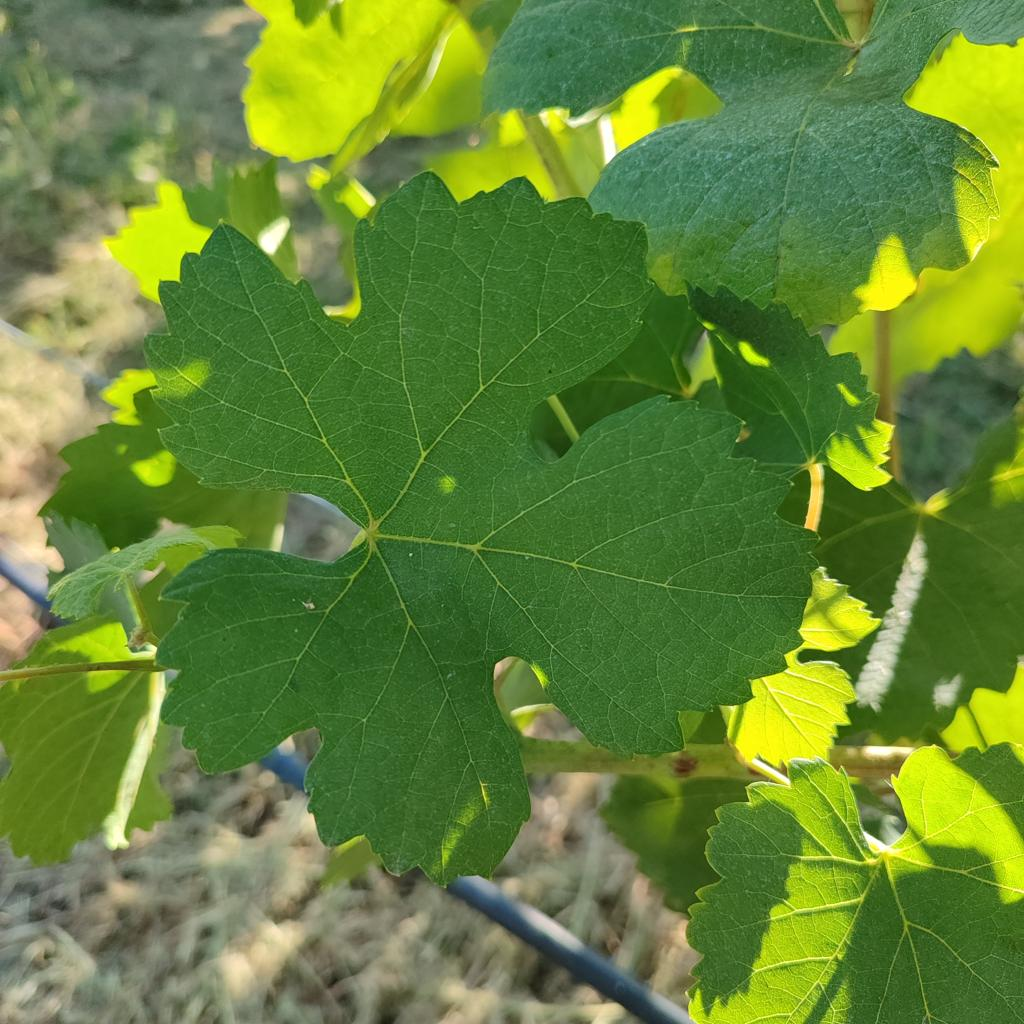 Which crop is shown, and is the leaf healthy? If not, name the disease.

grapevine, healthy
